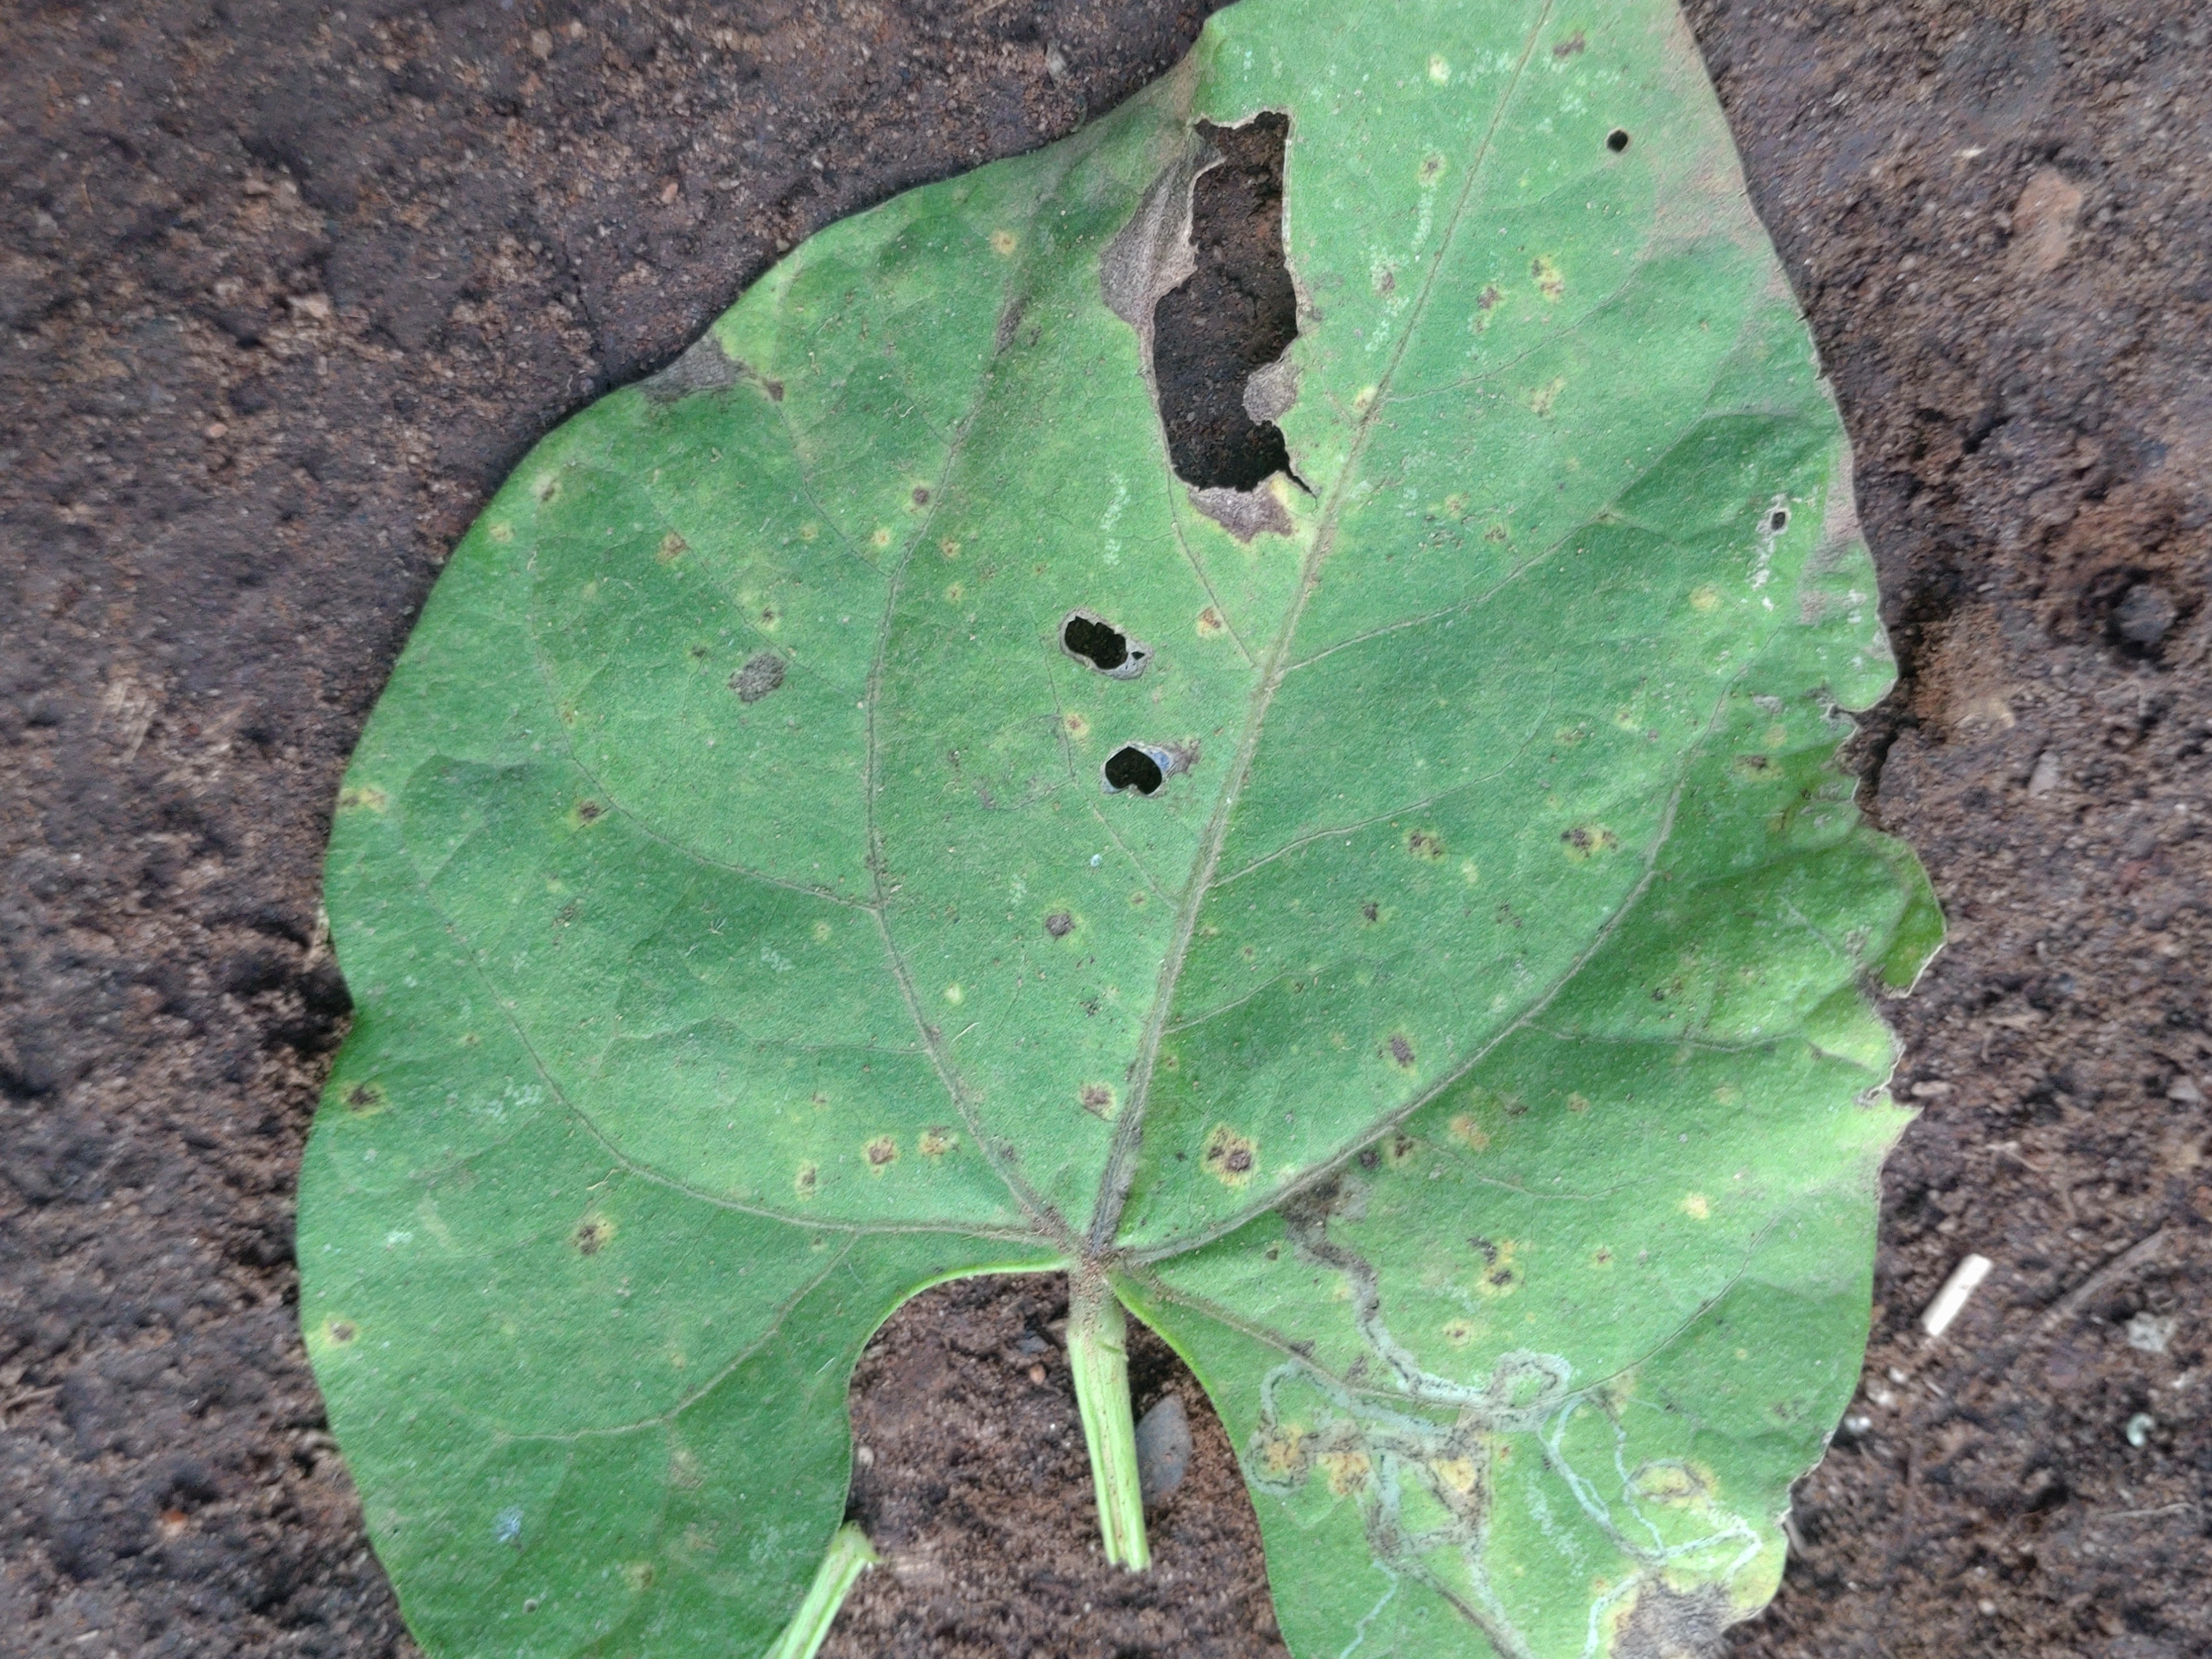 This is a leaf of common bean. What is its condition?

anthracnose
